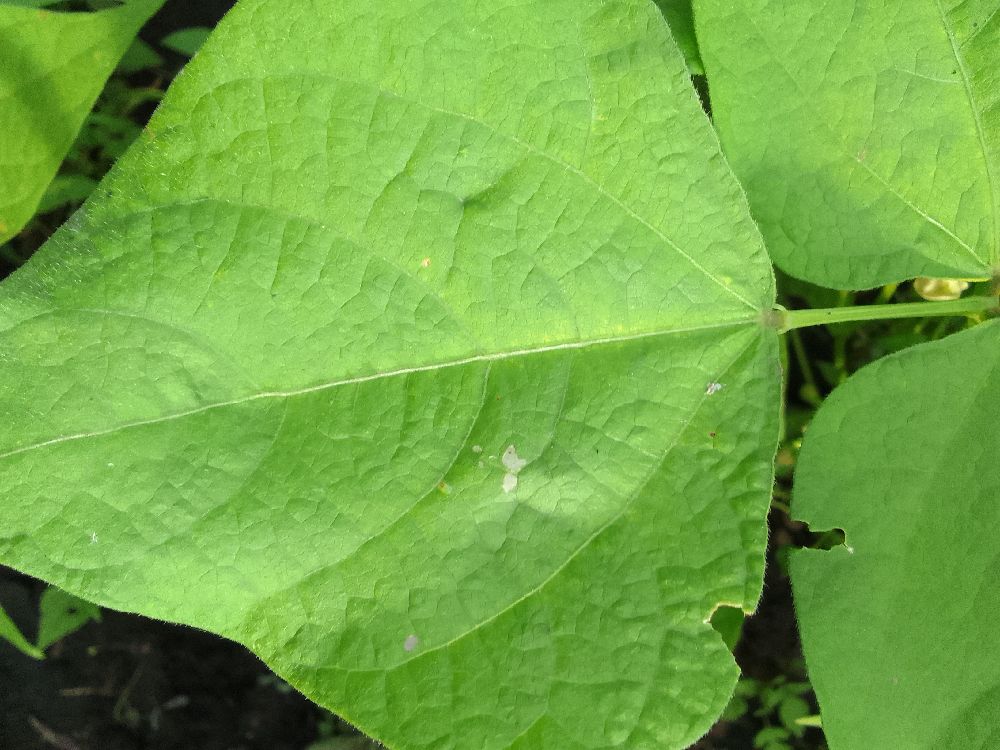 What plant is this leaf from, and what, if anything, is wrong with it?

common bean, healthy
